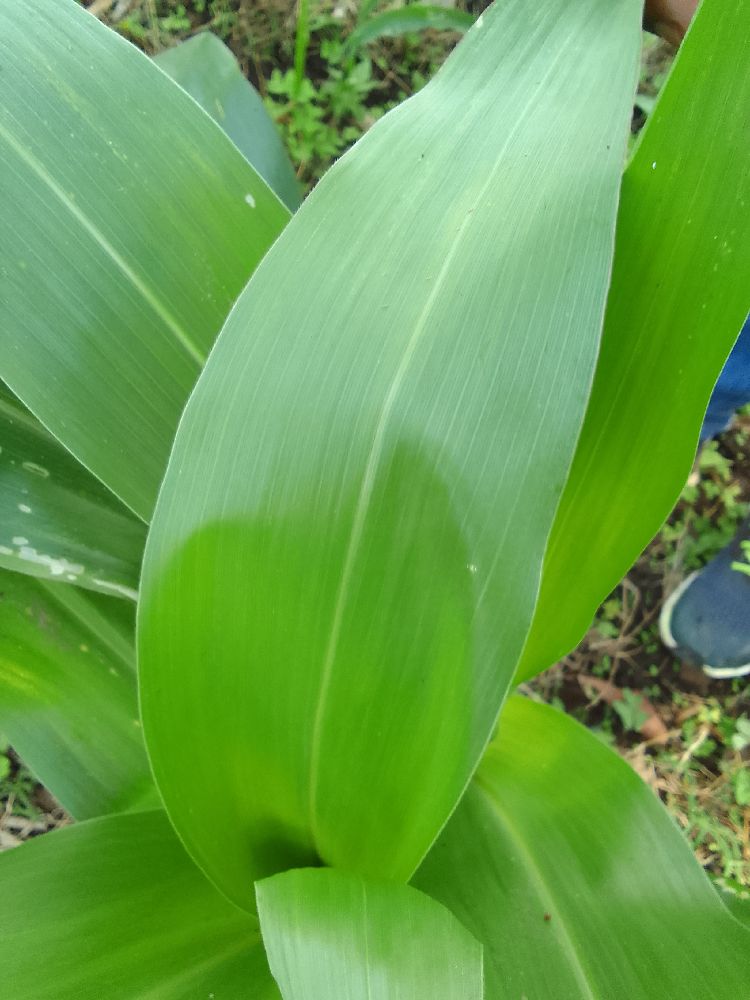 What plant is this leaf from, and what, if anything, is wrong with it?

maize, healthy
